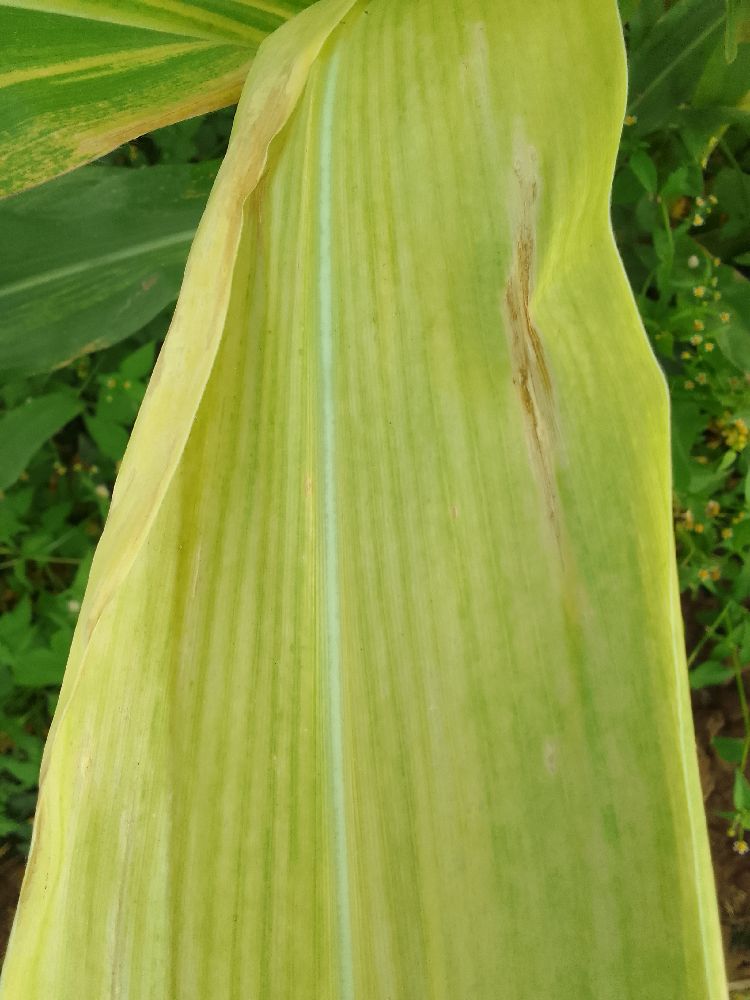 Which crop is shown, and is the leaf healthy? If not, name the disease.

maize, maize lethal necrosis
